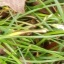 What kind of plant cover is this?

grass
